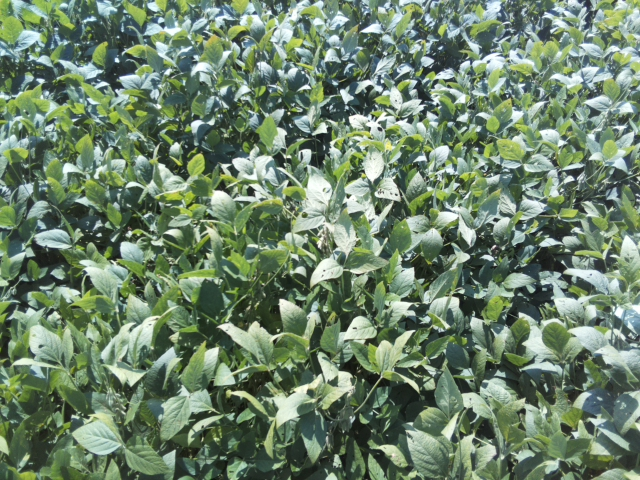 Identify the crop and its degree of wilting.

soybean, leaflets folding inward at secondary pulvinus with no turgor loss in leaflets or petioles
